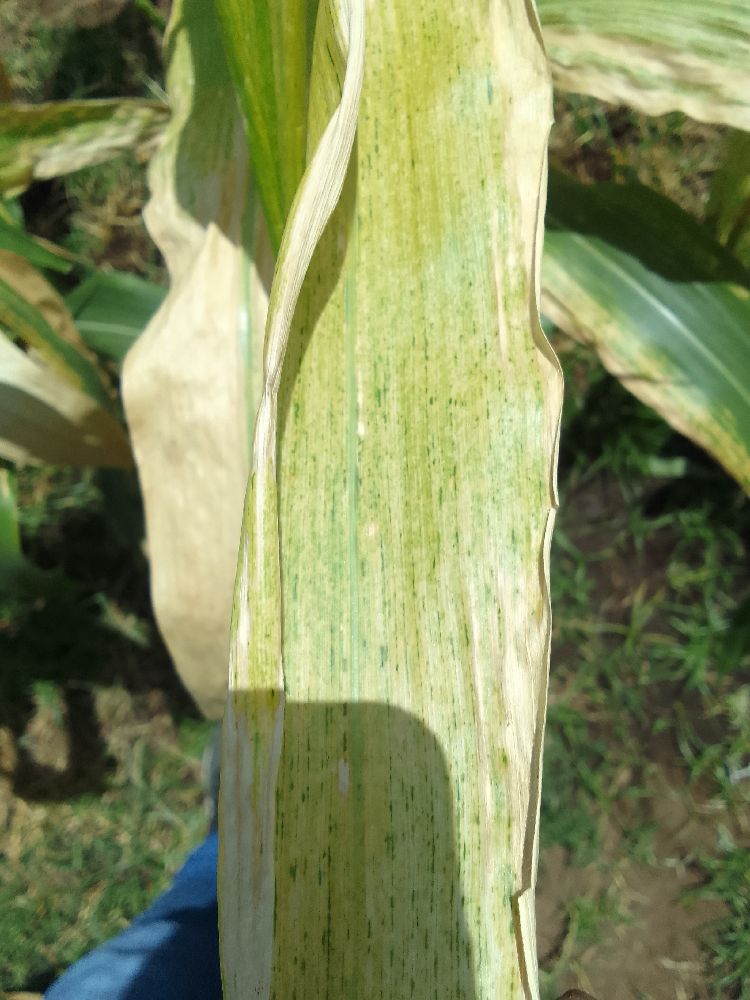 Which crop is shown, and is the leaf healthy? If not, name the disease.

maize, maize lethal necrosis
